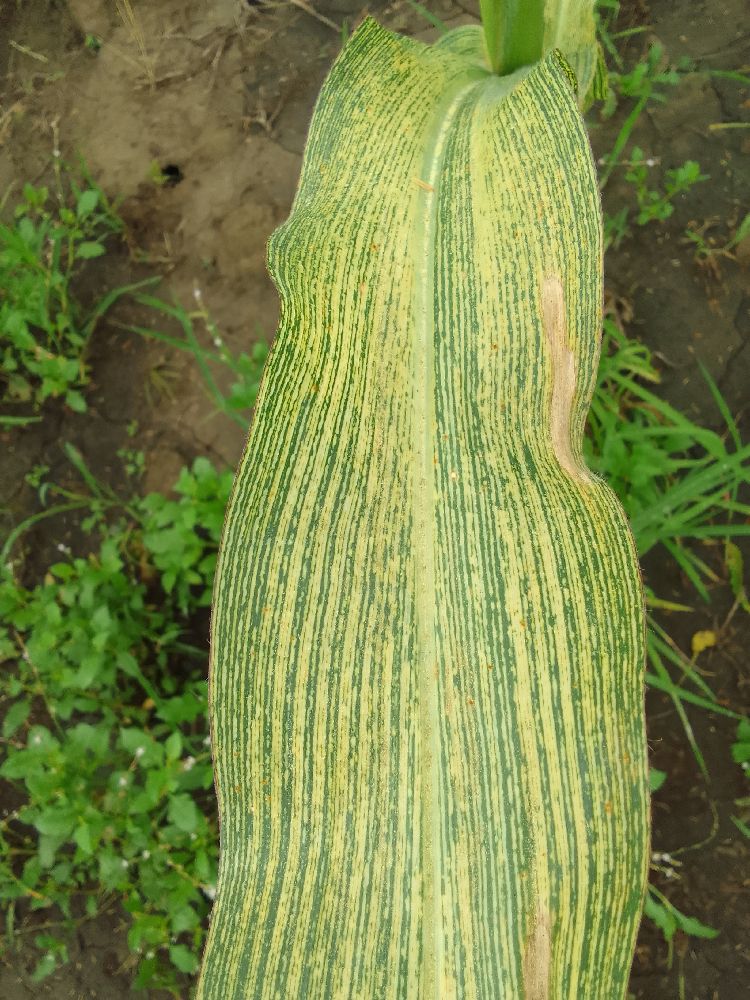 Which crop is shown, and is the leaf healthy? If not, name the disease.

maize, maize streak virus
